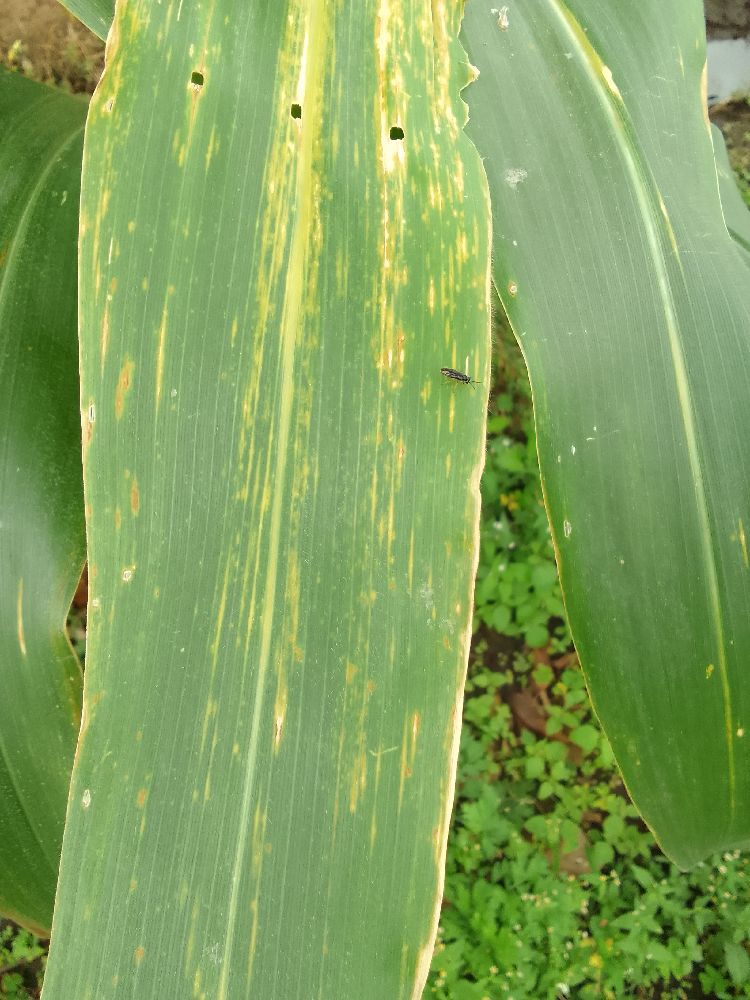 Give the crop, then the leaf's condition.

maize, maize lethal necrosis
